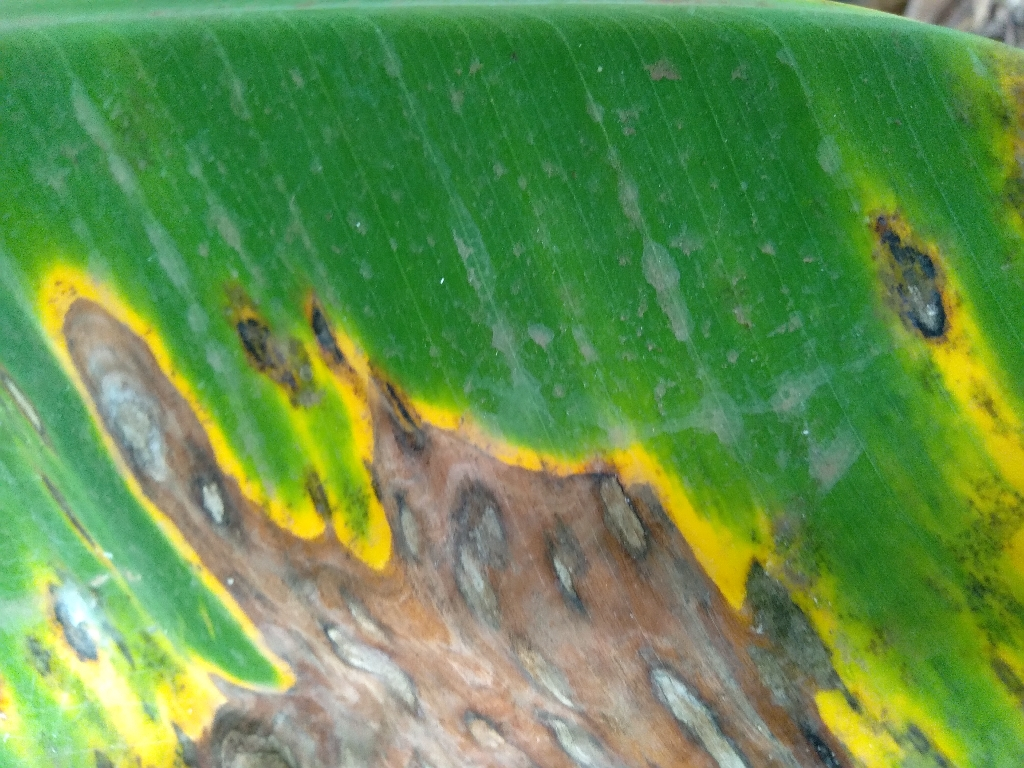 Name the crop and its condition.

banana, black sigatoka
